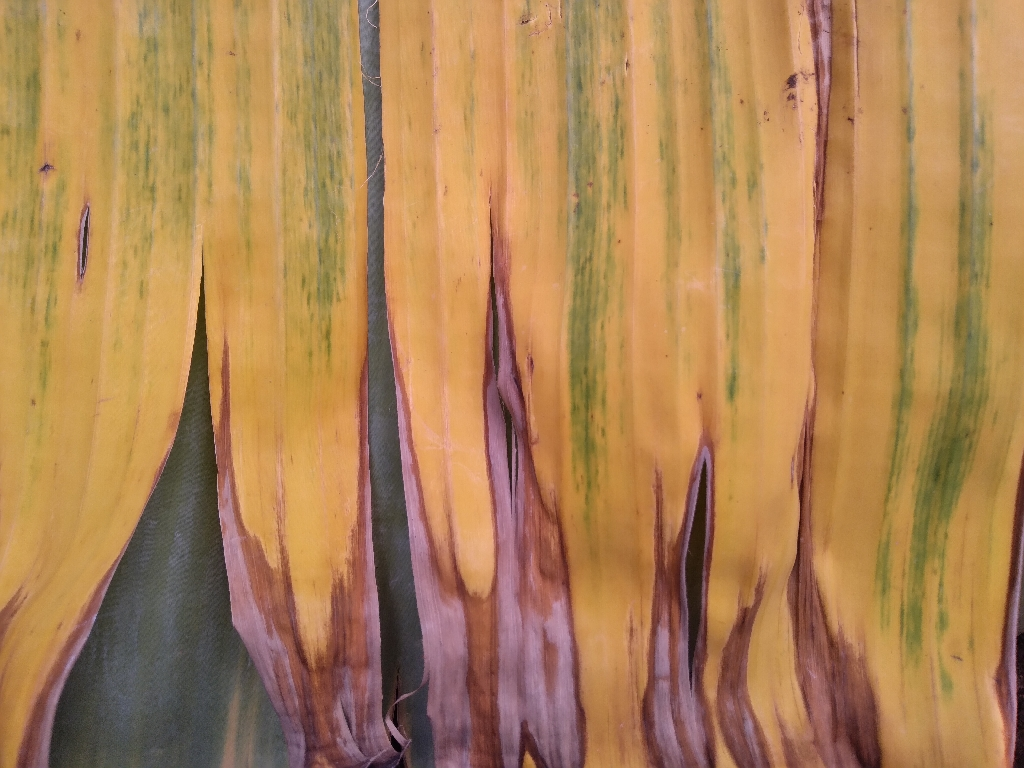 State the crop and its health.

banana, fusarium wilt race 1
